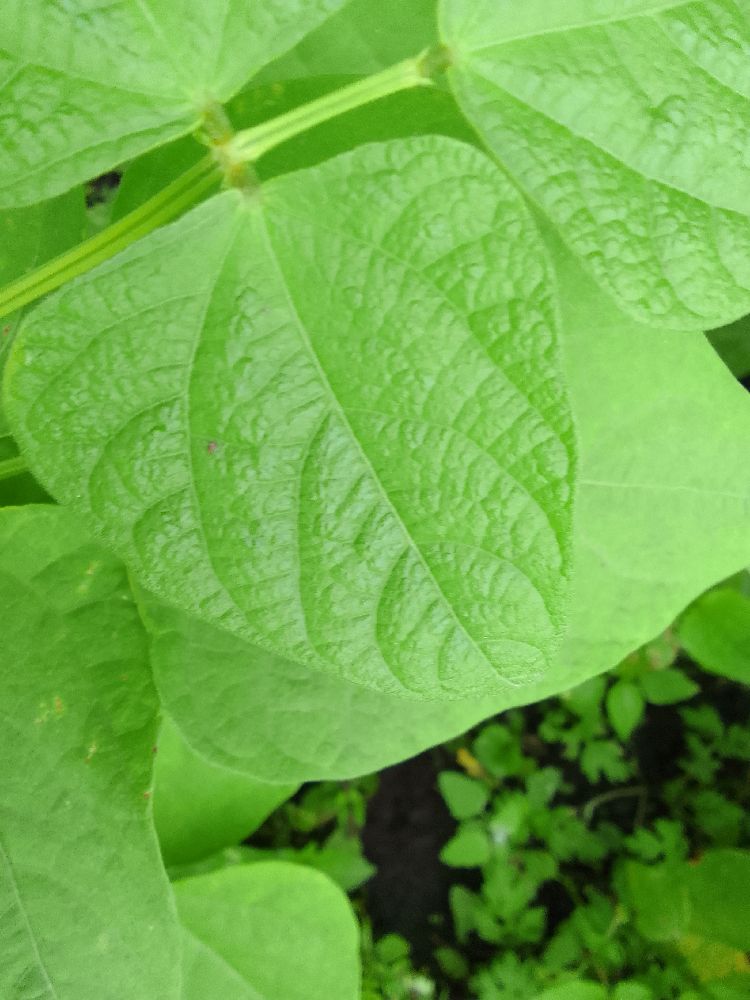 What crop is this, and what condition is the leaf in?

common bean, healthy
